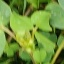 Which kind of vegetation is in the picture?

unstructured weed
